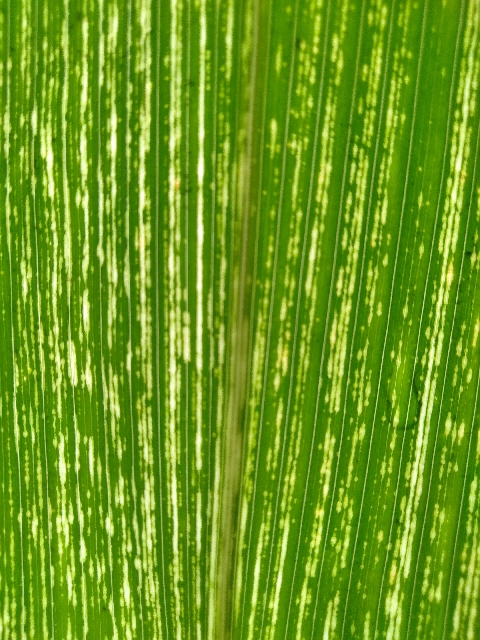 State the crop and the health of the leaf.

maize, maize streak virus
